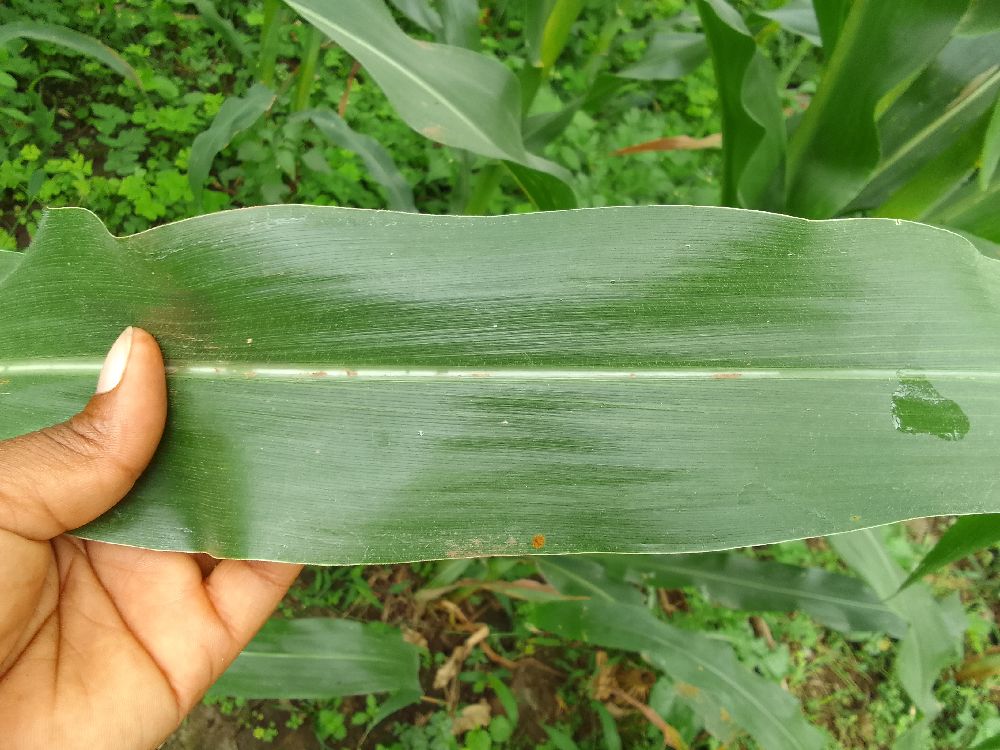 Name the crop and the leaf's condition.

maize, healthy
